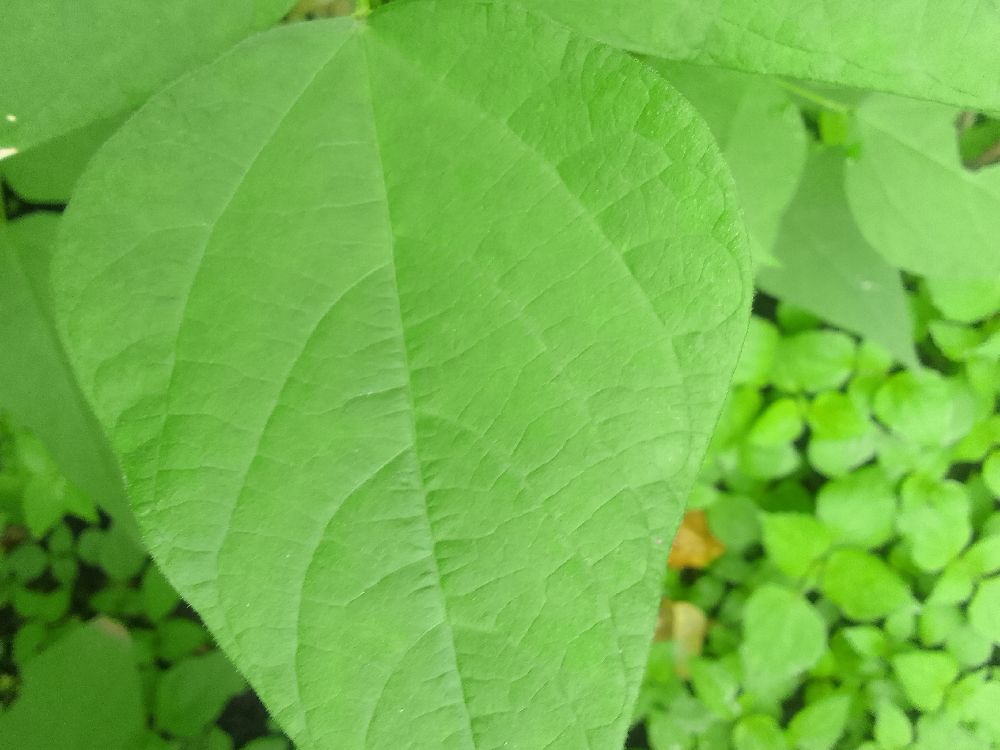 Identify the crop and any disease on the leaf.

common bean, healthy
